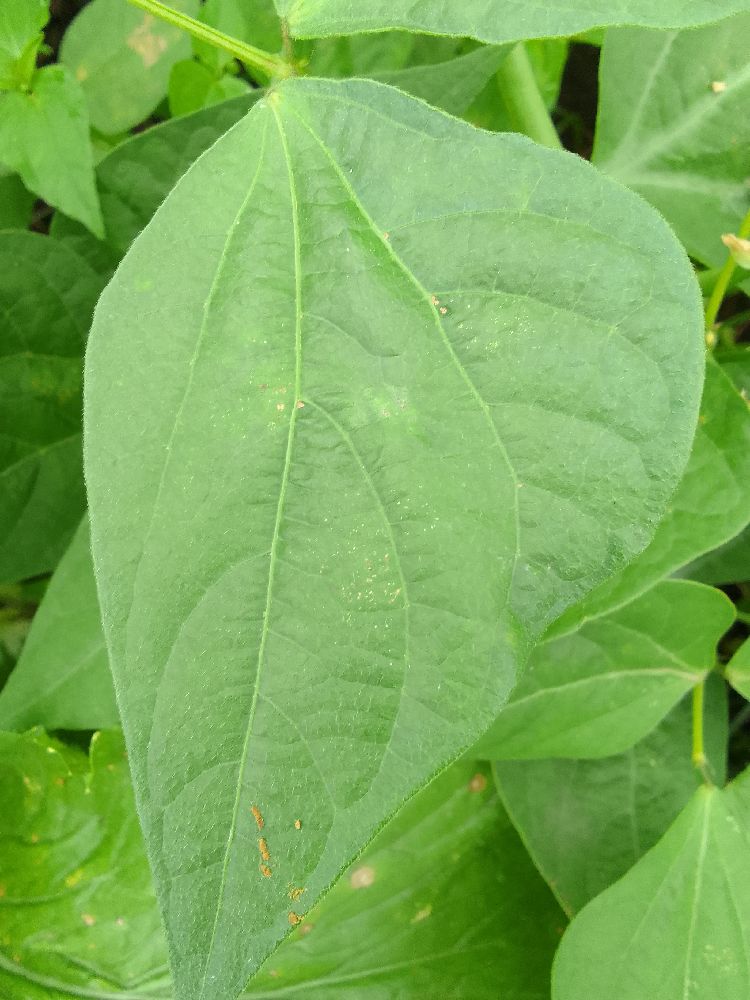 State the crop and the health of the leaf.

common bean, healthy
